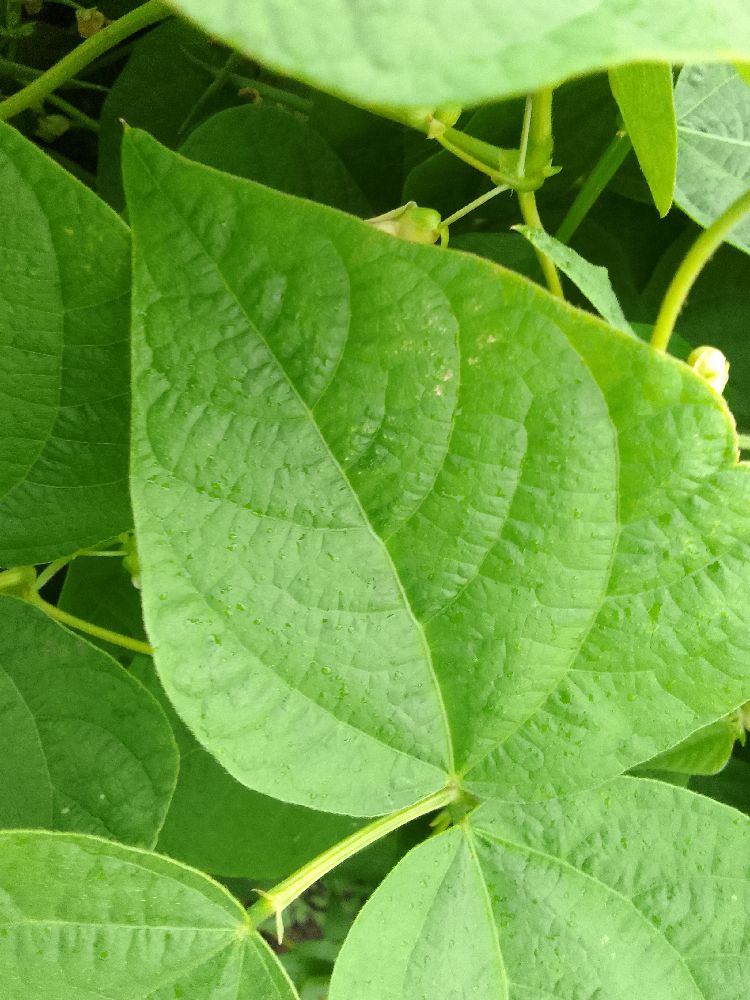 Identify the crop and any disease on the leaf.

common bean, healthy
